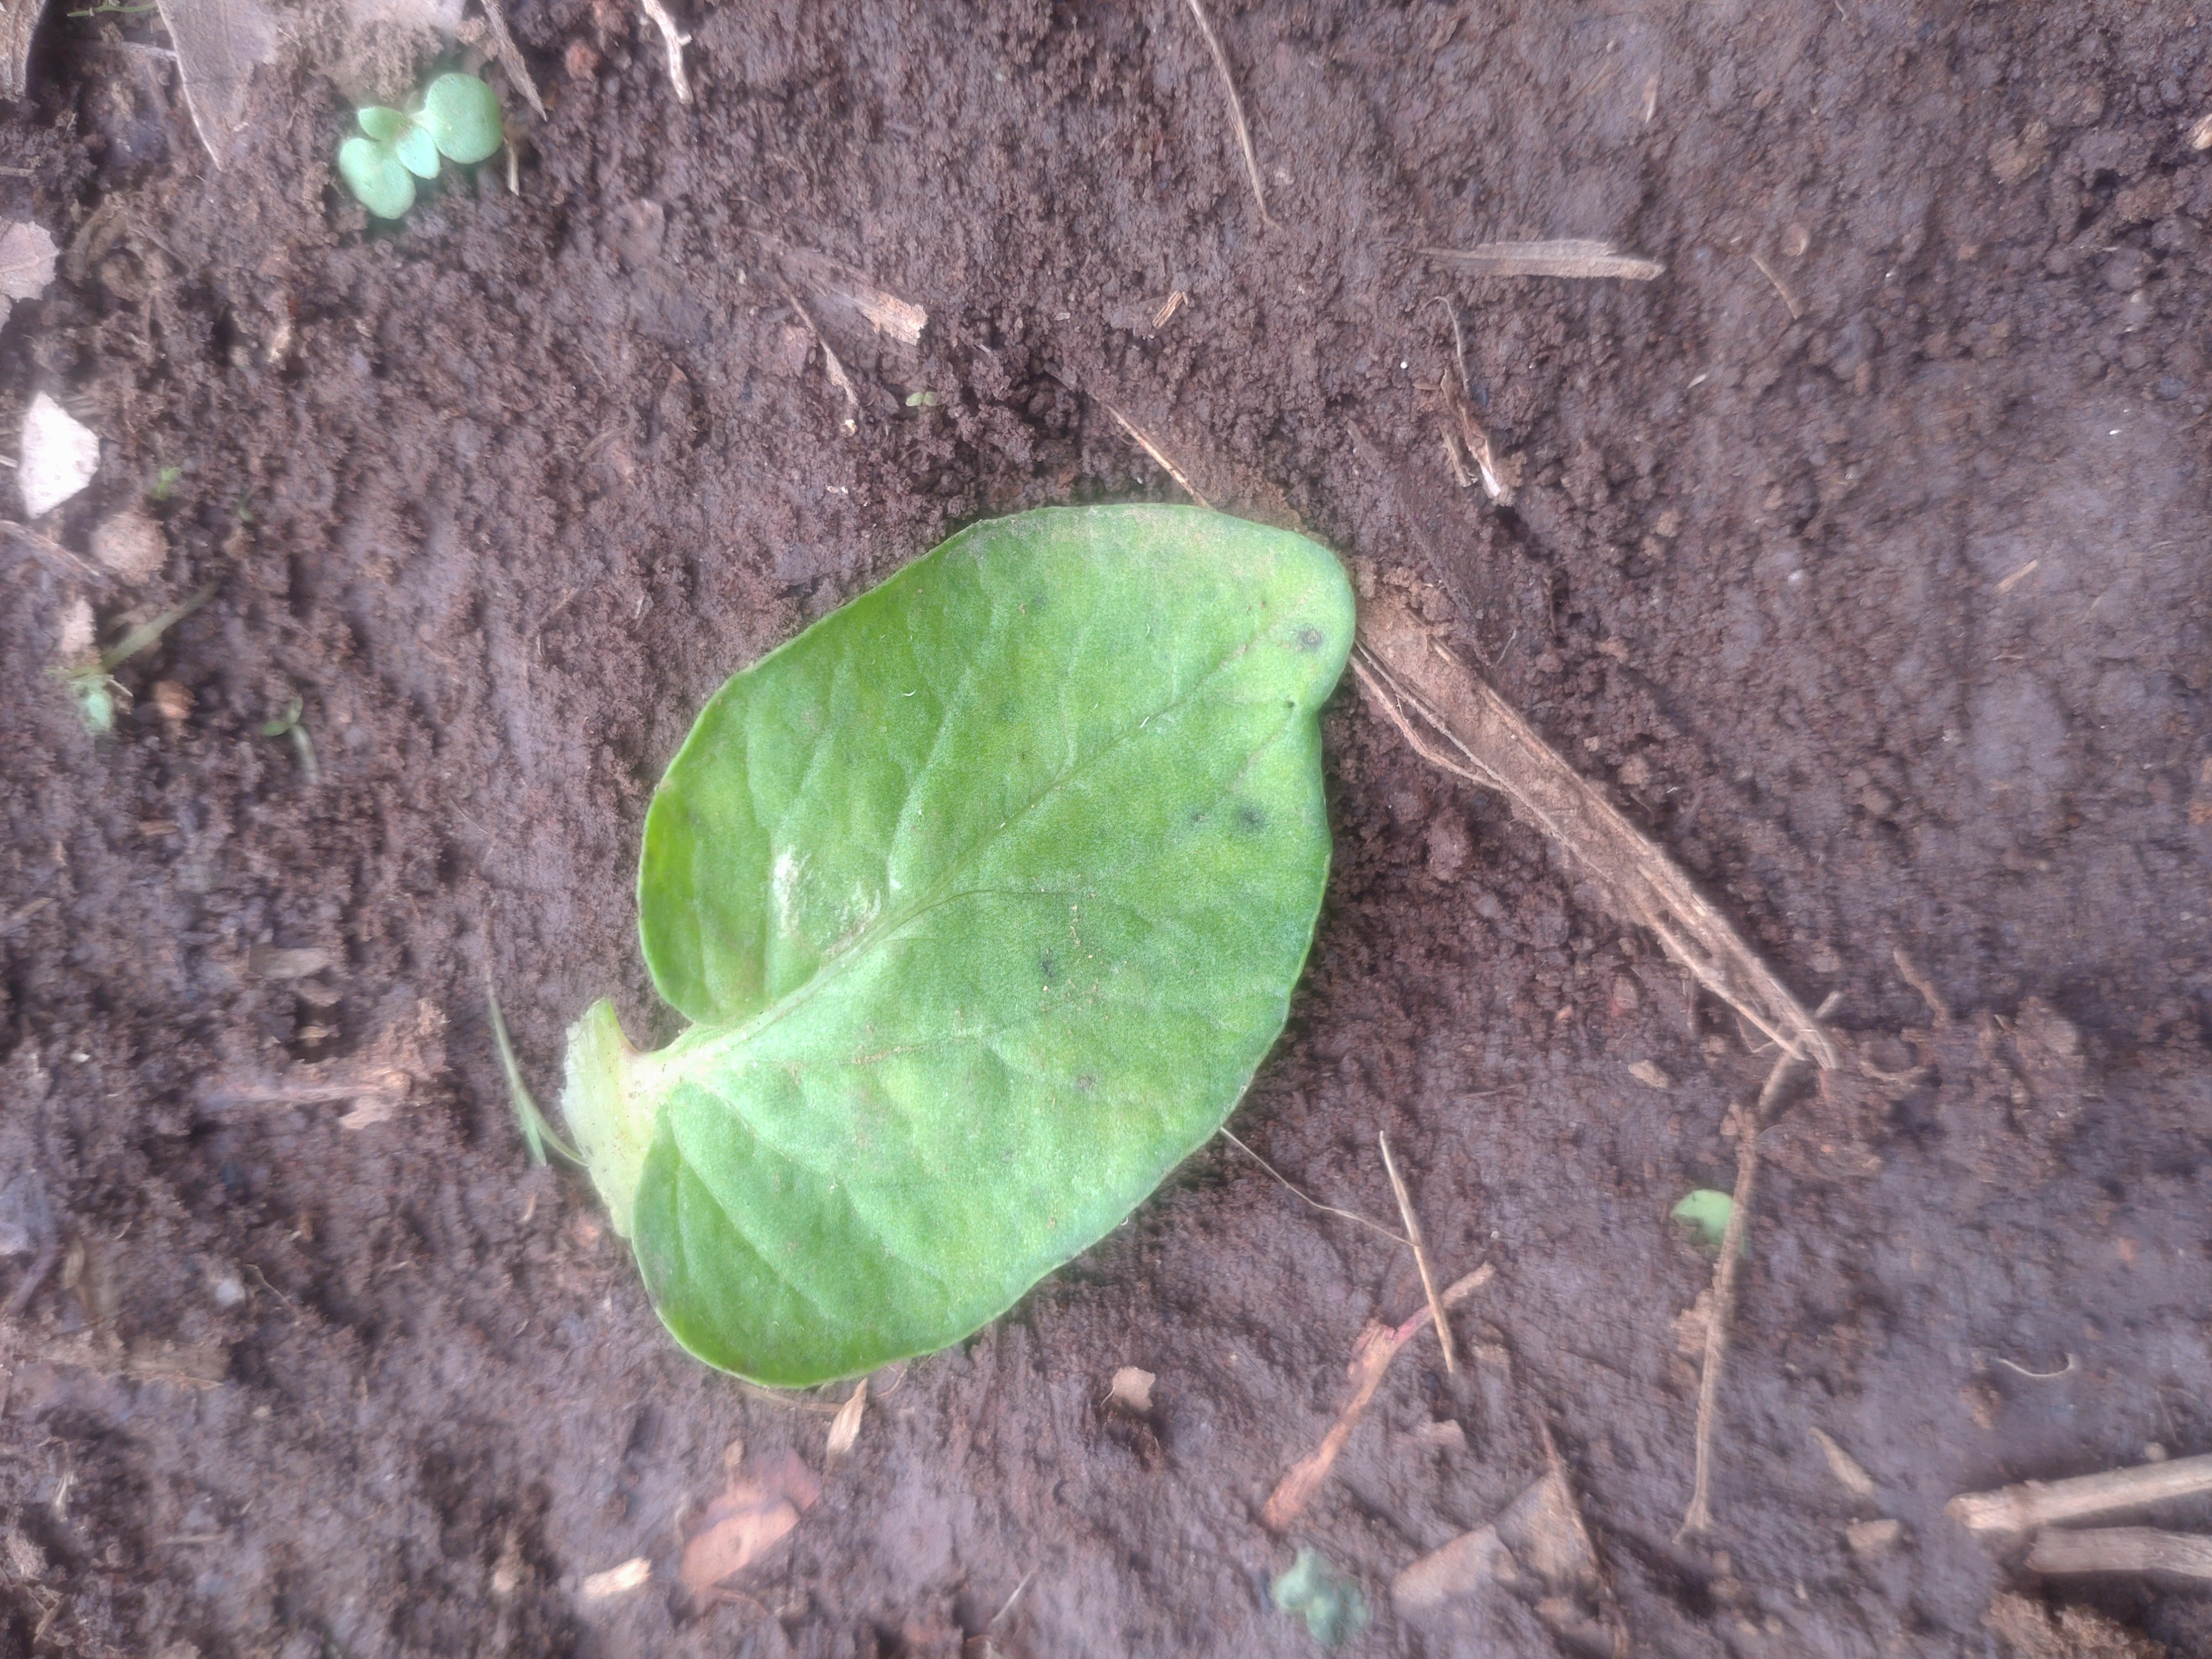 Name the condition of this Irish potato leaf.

late blight
